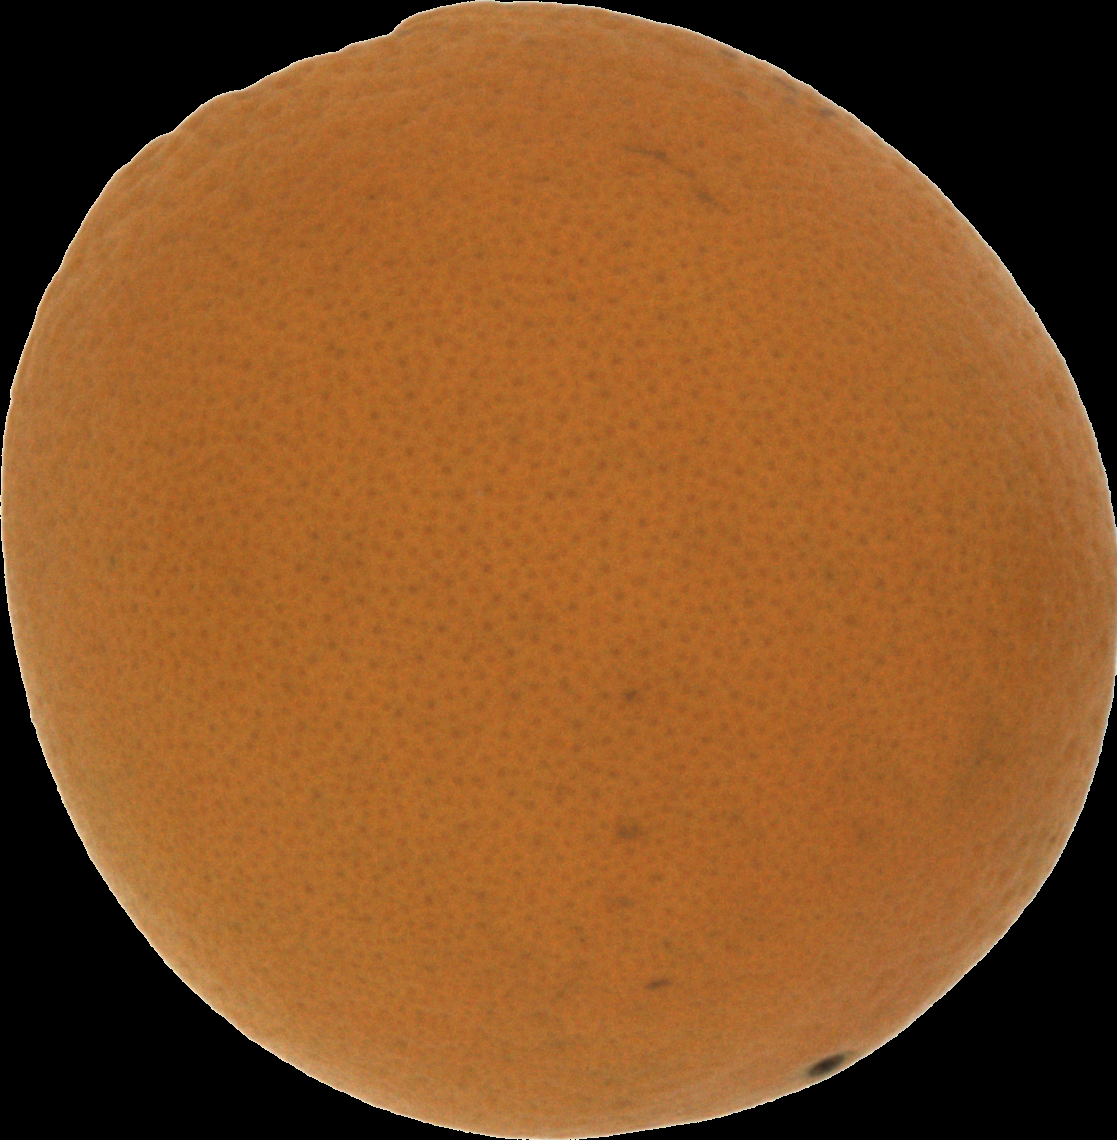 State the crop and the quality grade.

orange, good
